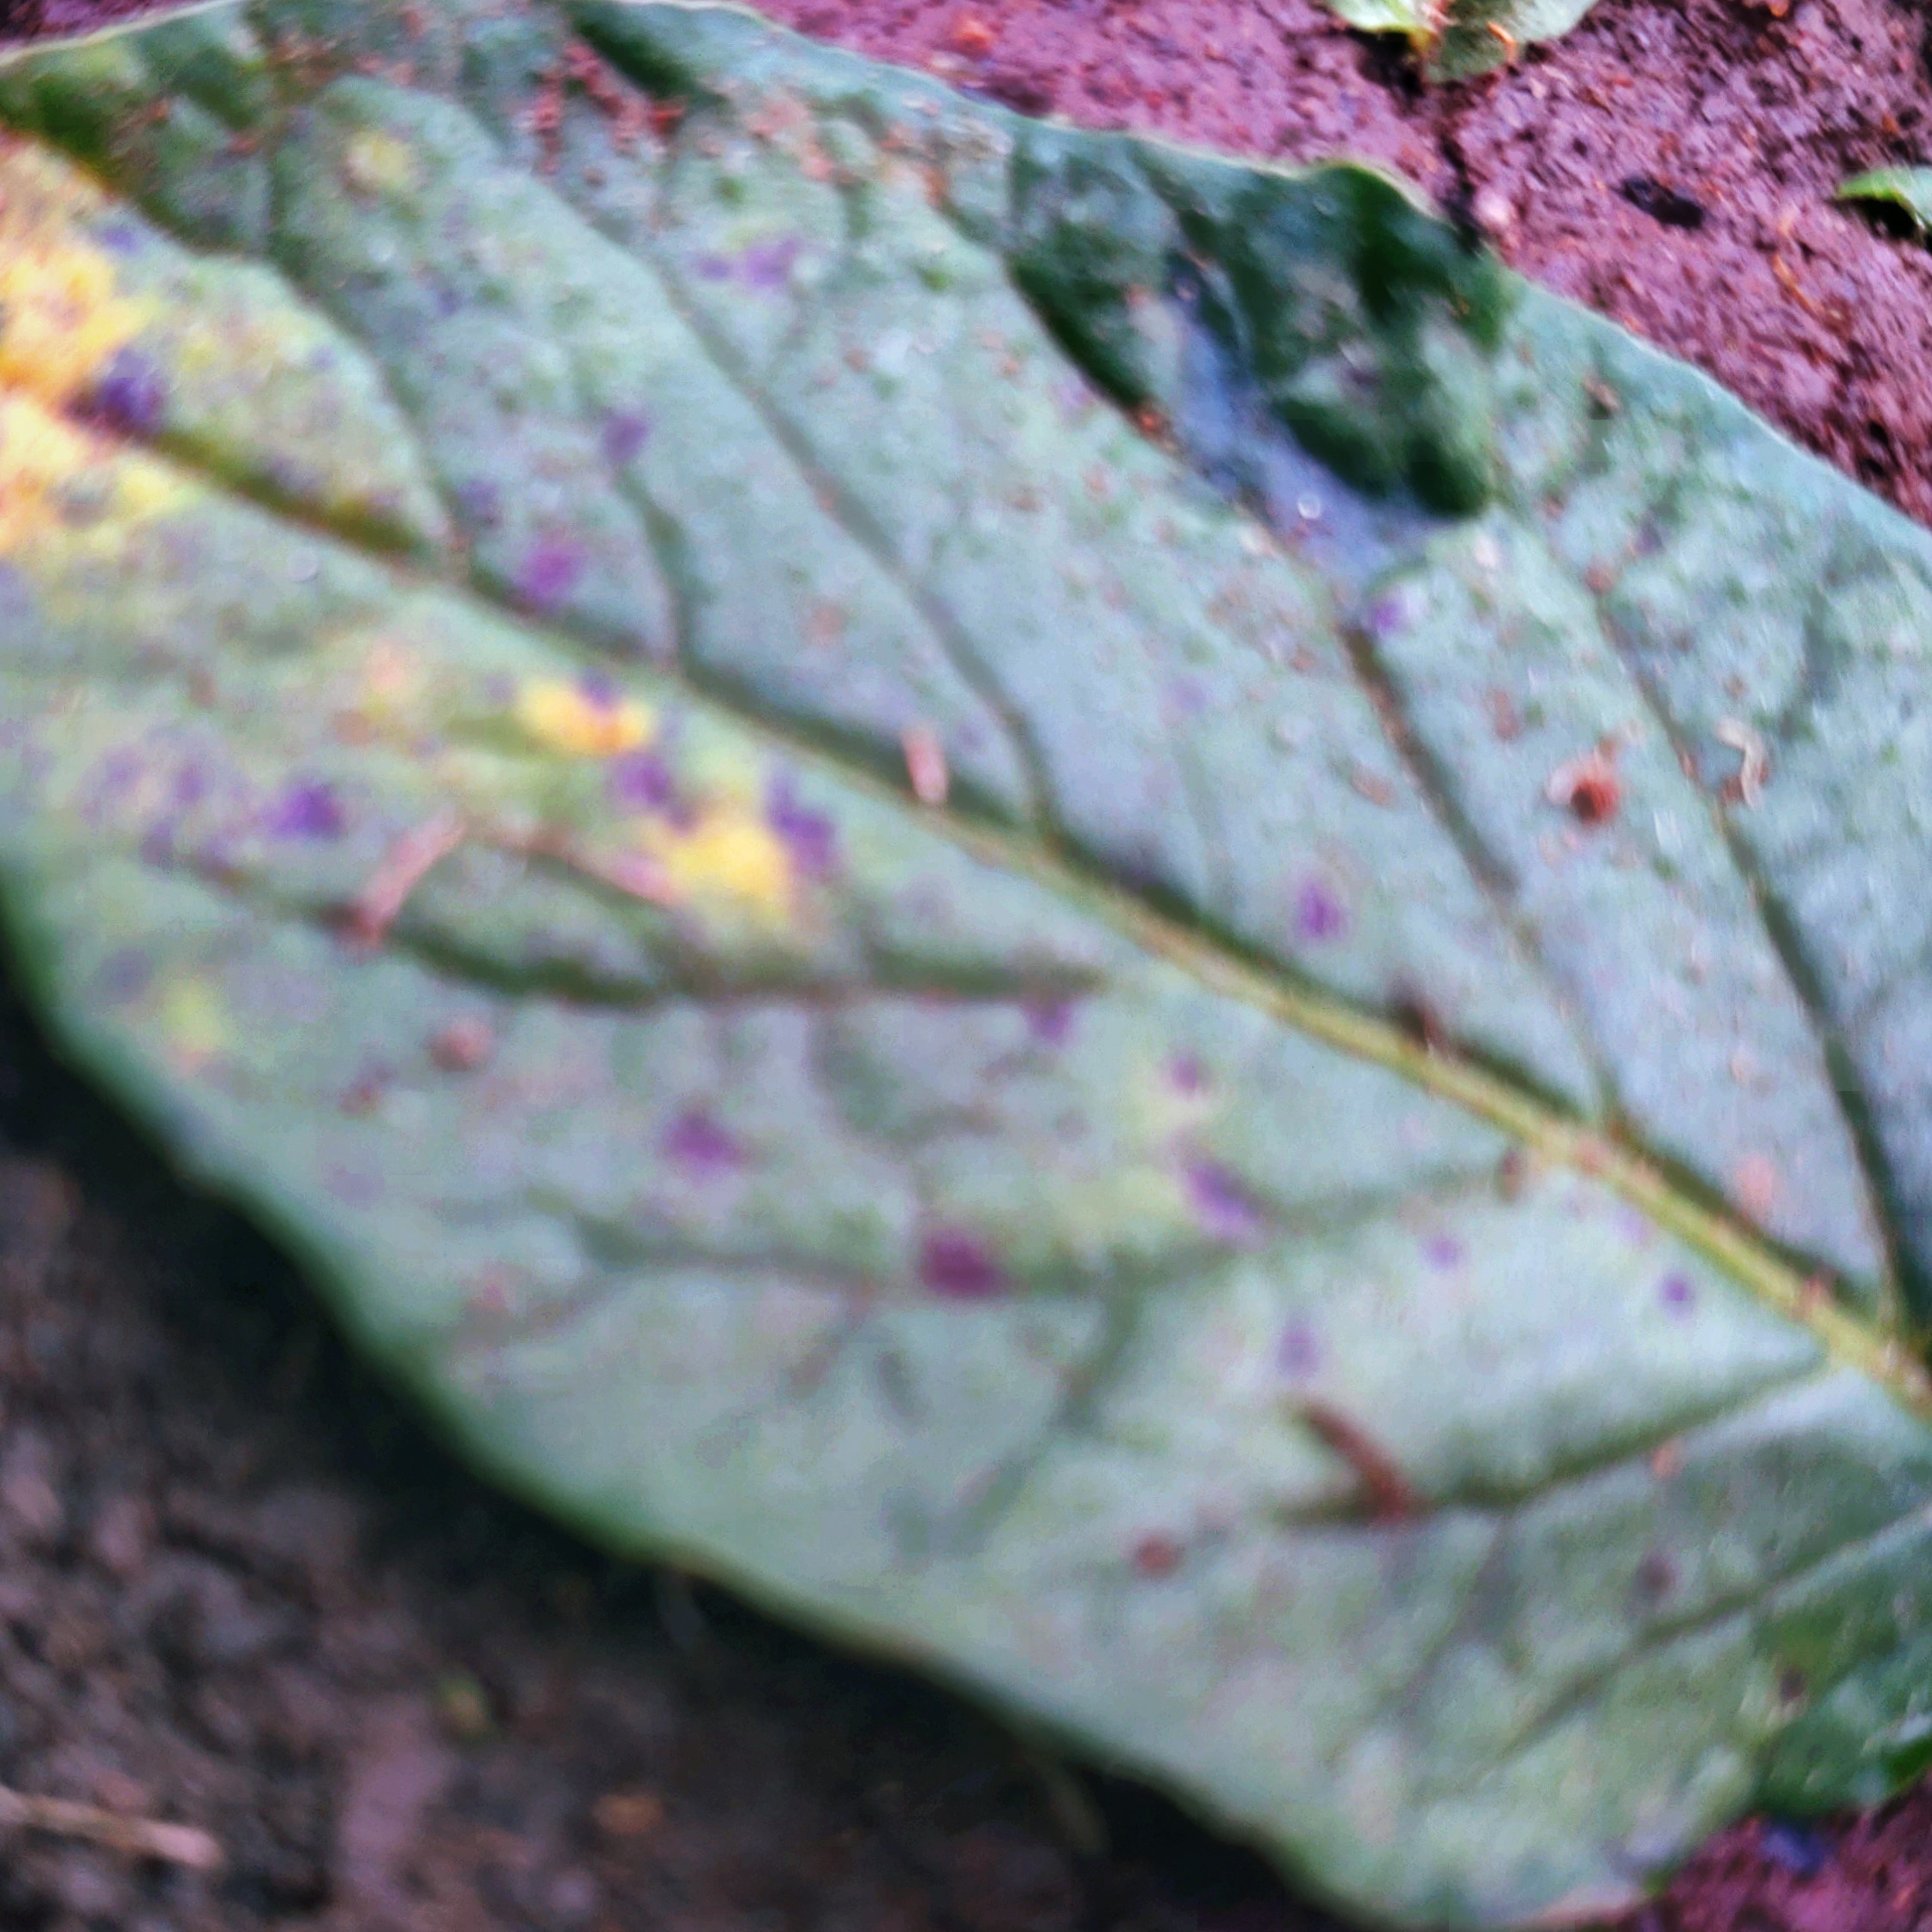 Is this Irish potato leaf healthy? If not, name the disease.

late blight
